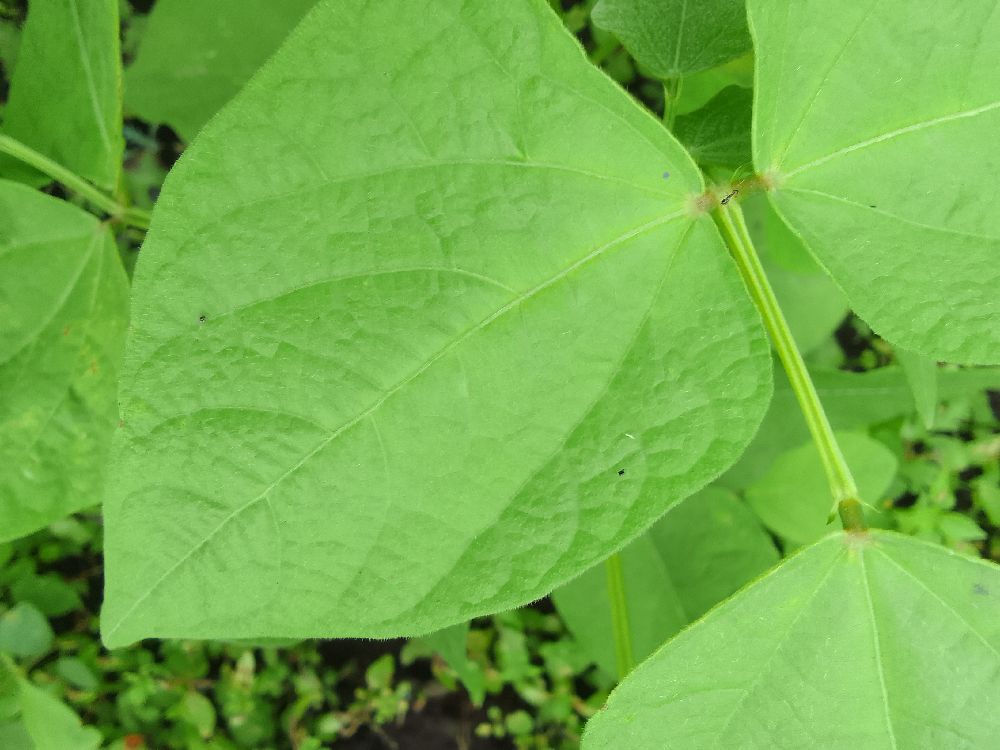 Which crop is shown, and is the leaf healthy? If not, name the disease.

common bean, healthy
